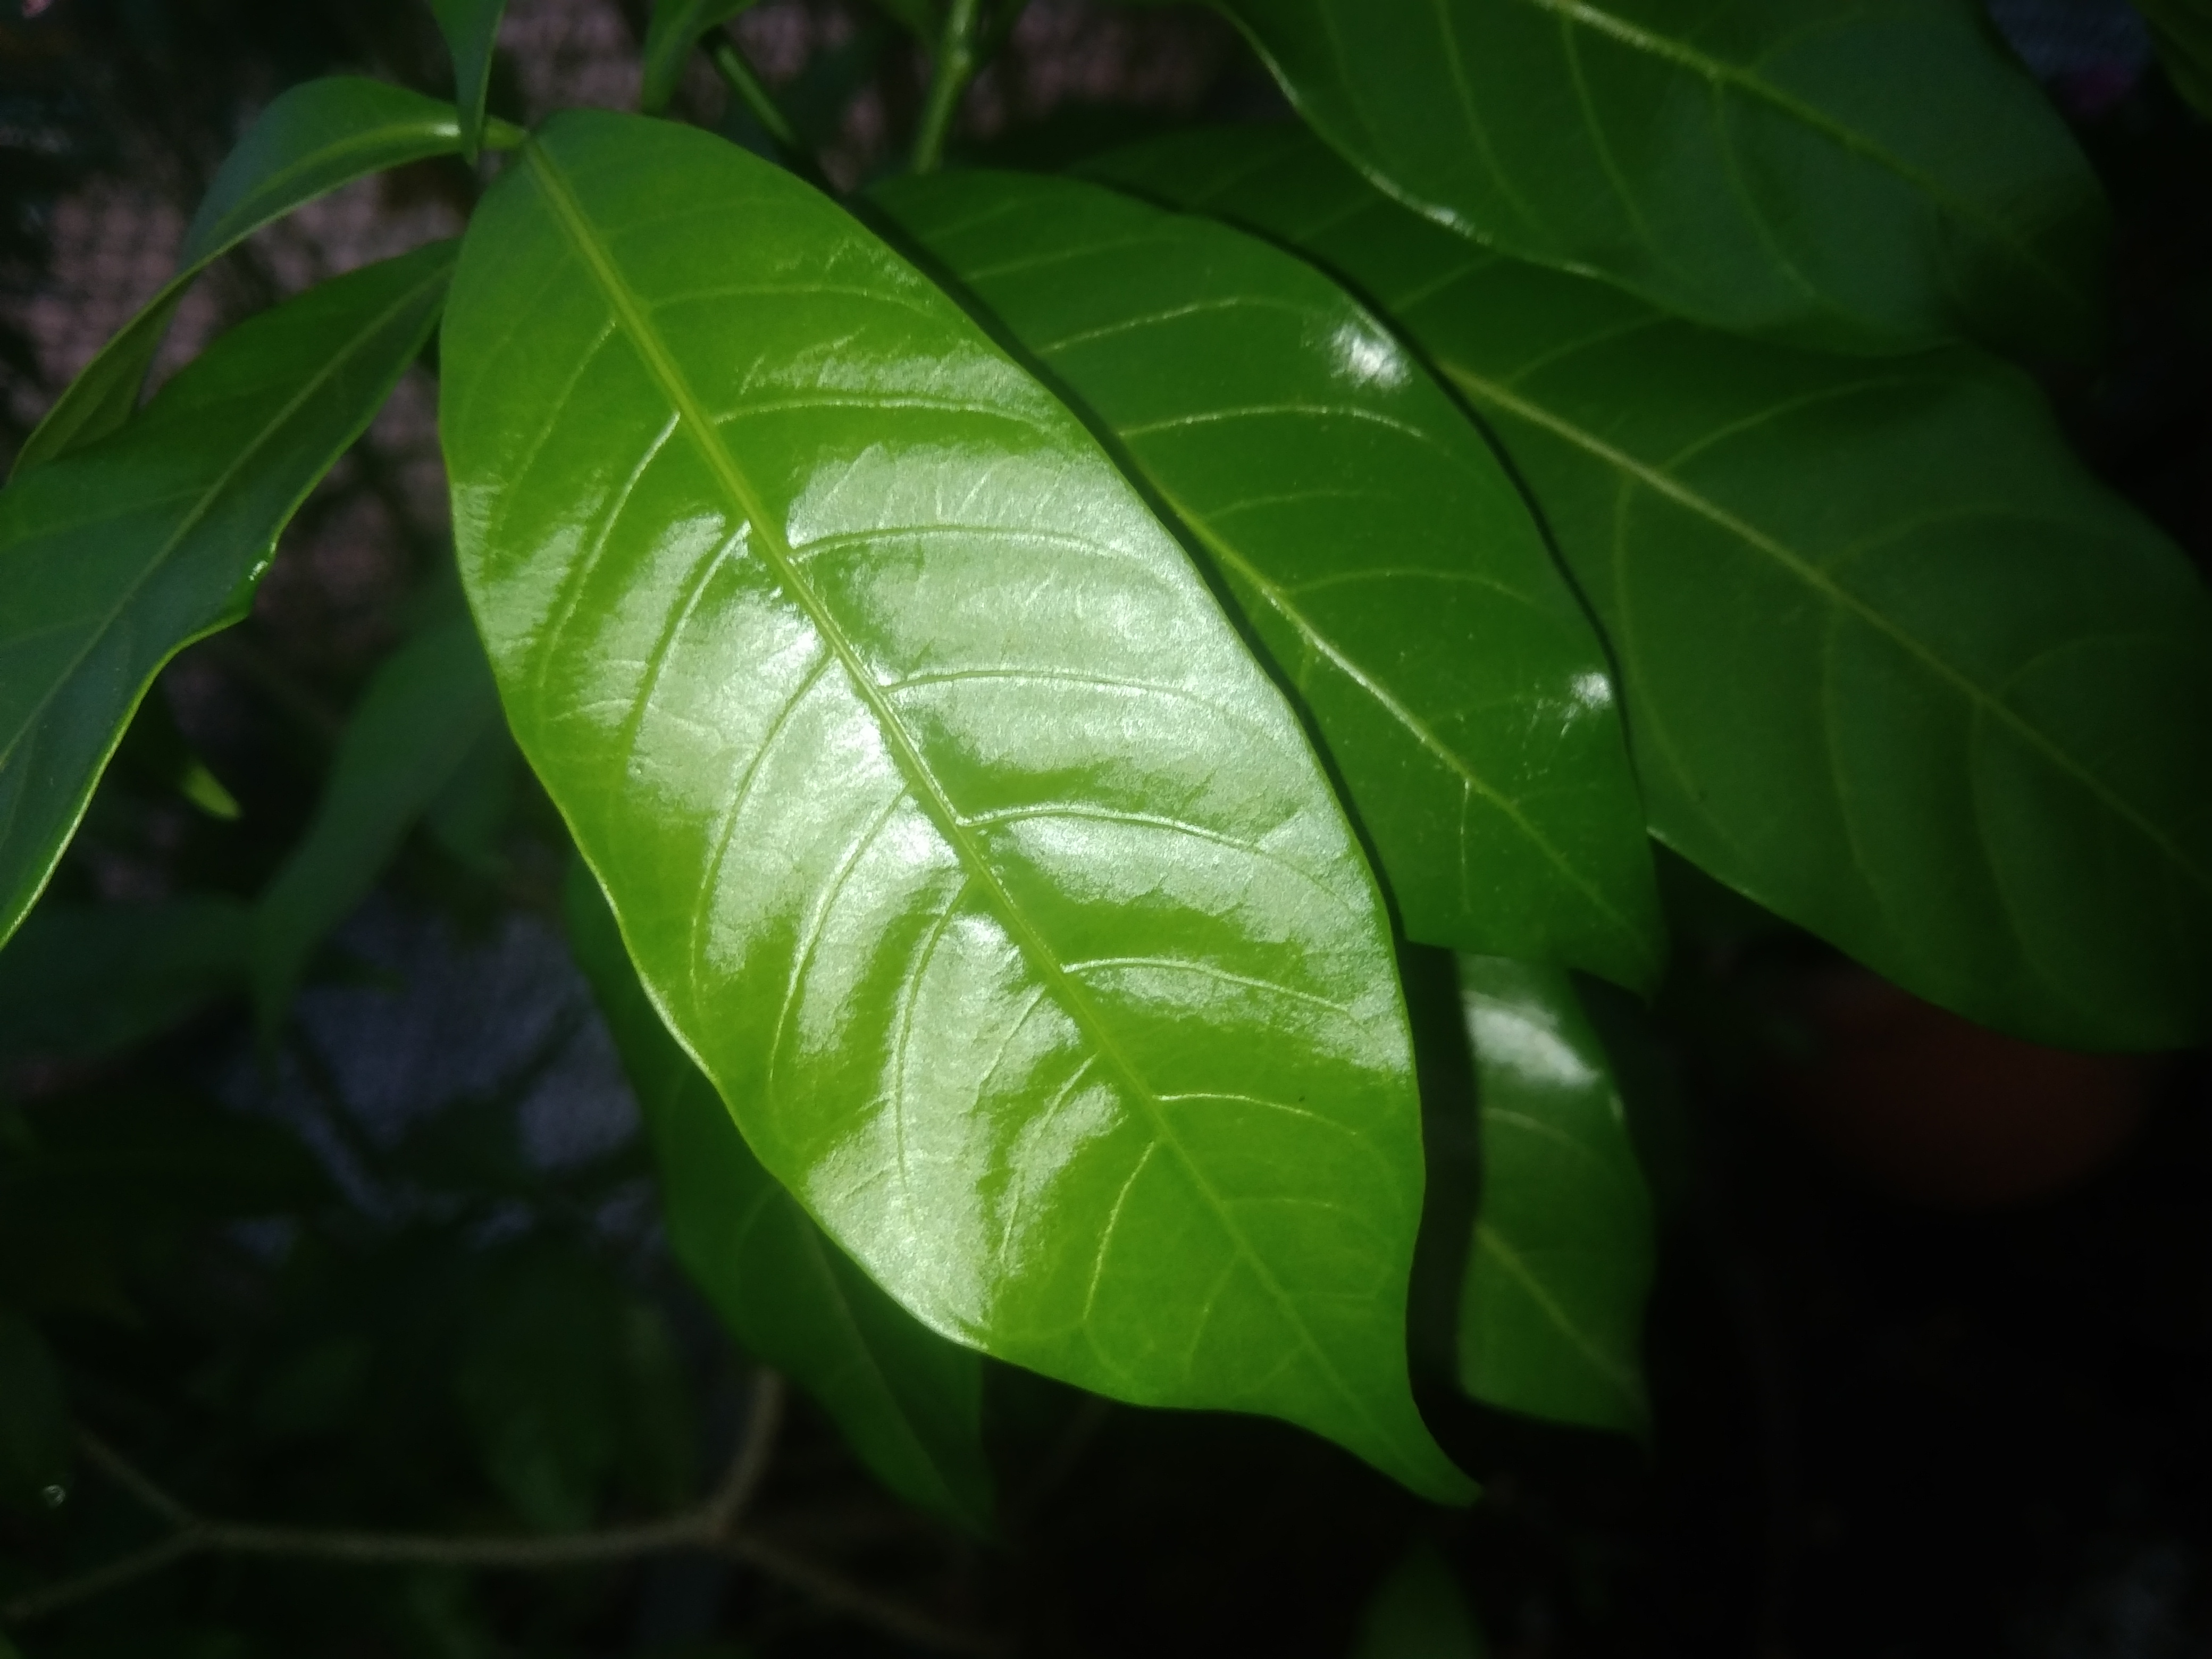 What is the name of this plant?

togor
